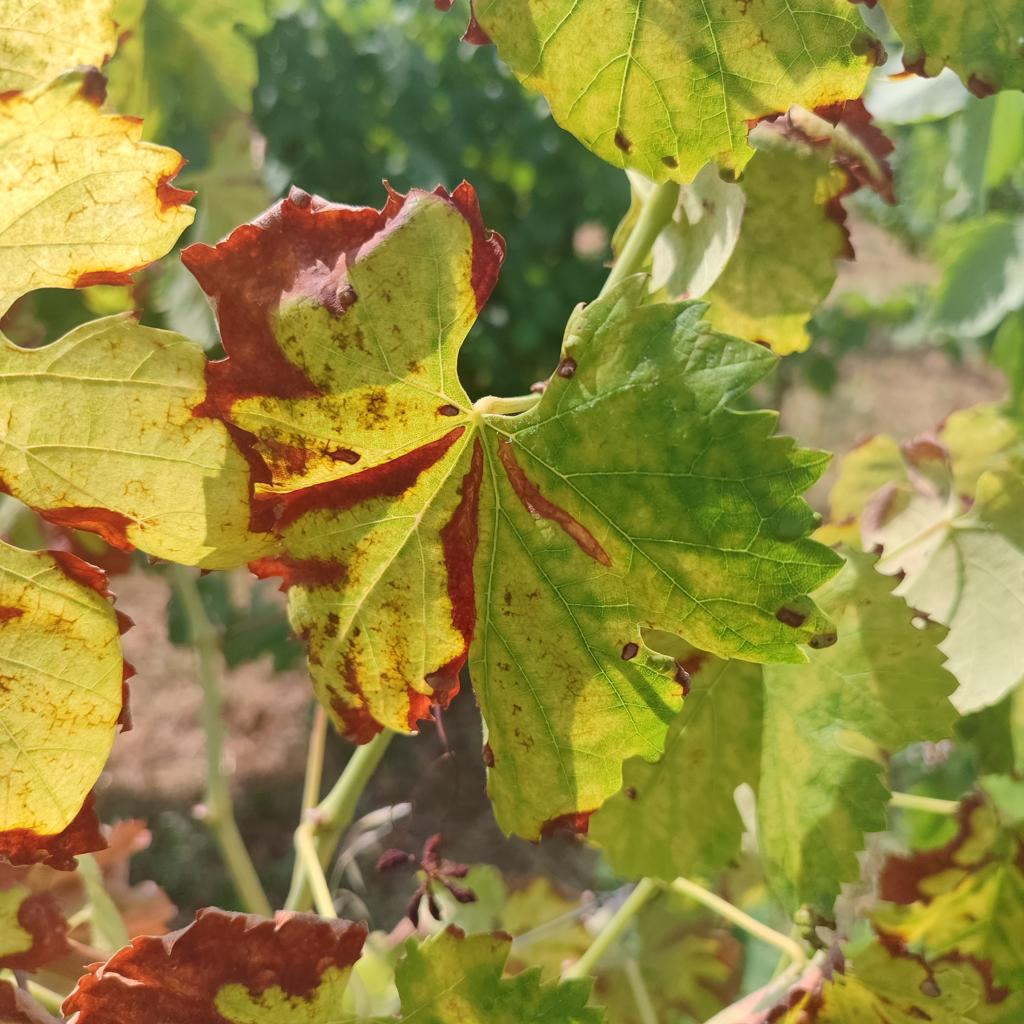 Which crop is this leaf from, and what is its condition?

grapevine, esca complex
